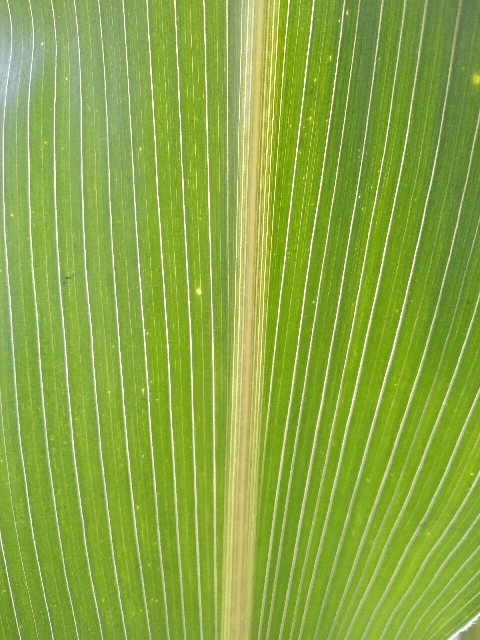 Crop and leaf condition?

maize, healthy
